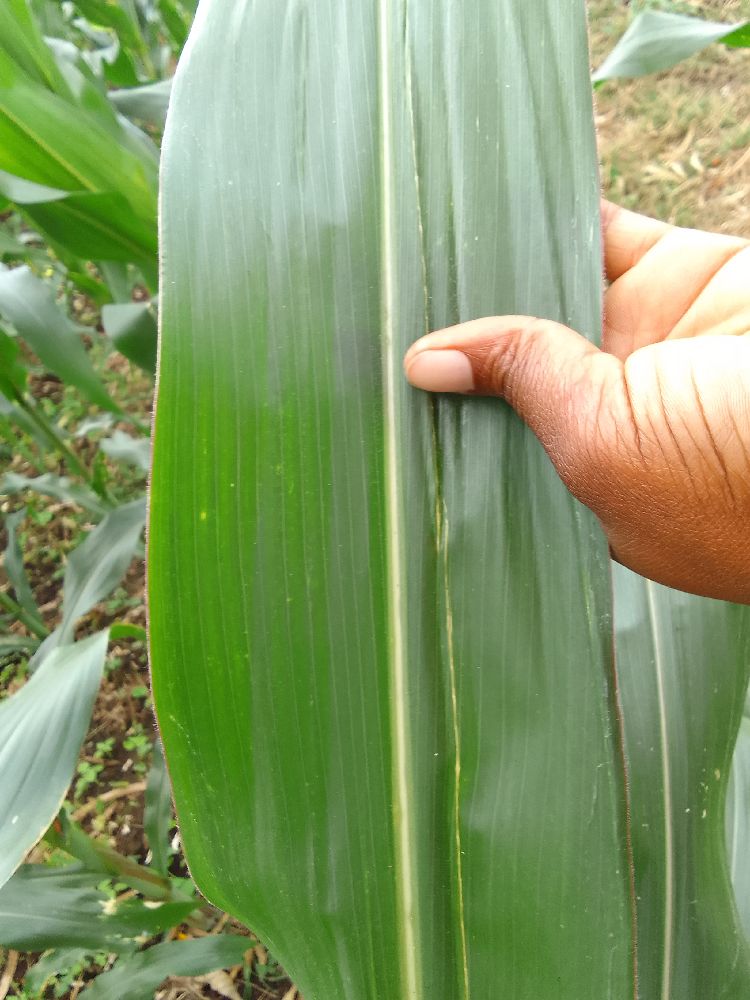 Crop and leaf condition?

maize, healthy
